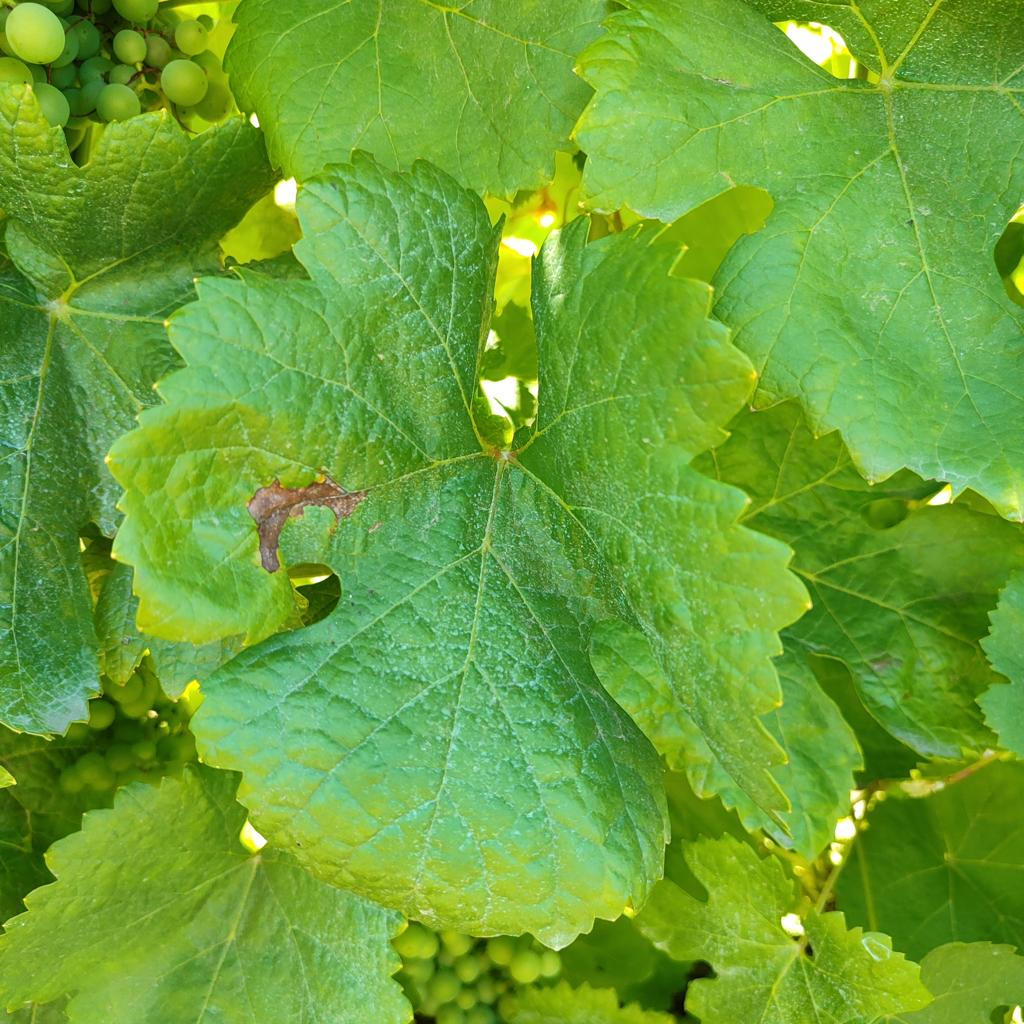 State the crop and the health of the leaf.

grapevine, downy mildew
